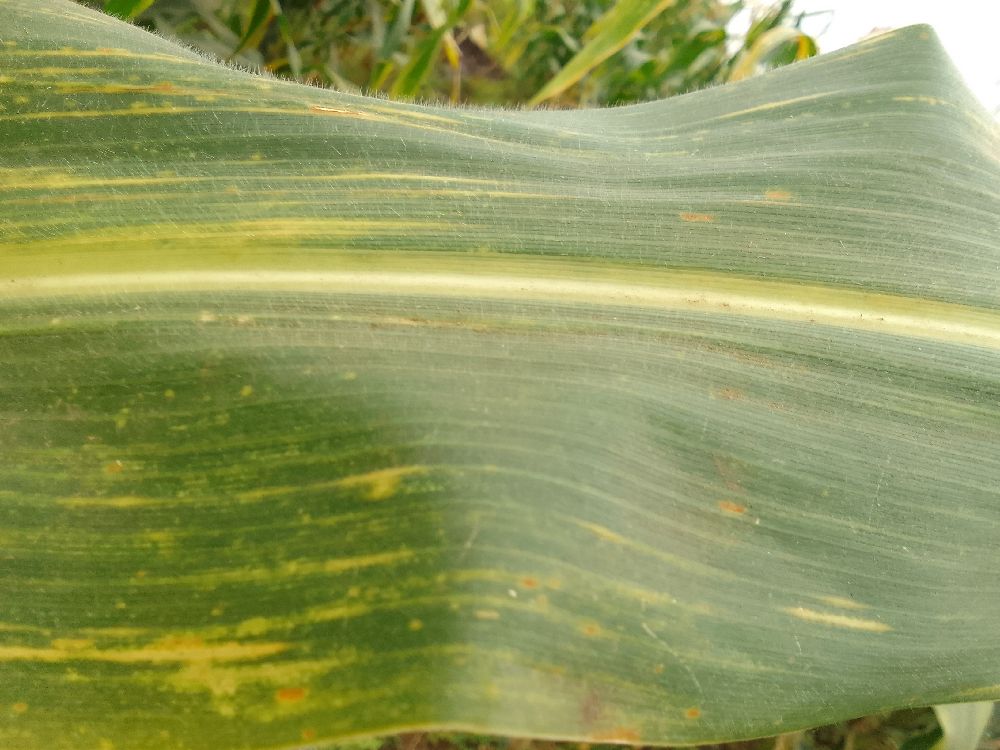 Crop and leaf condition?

maize, maize lethal necrosis
